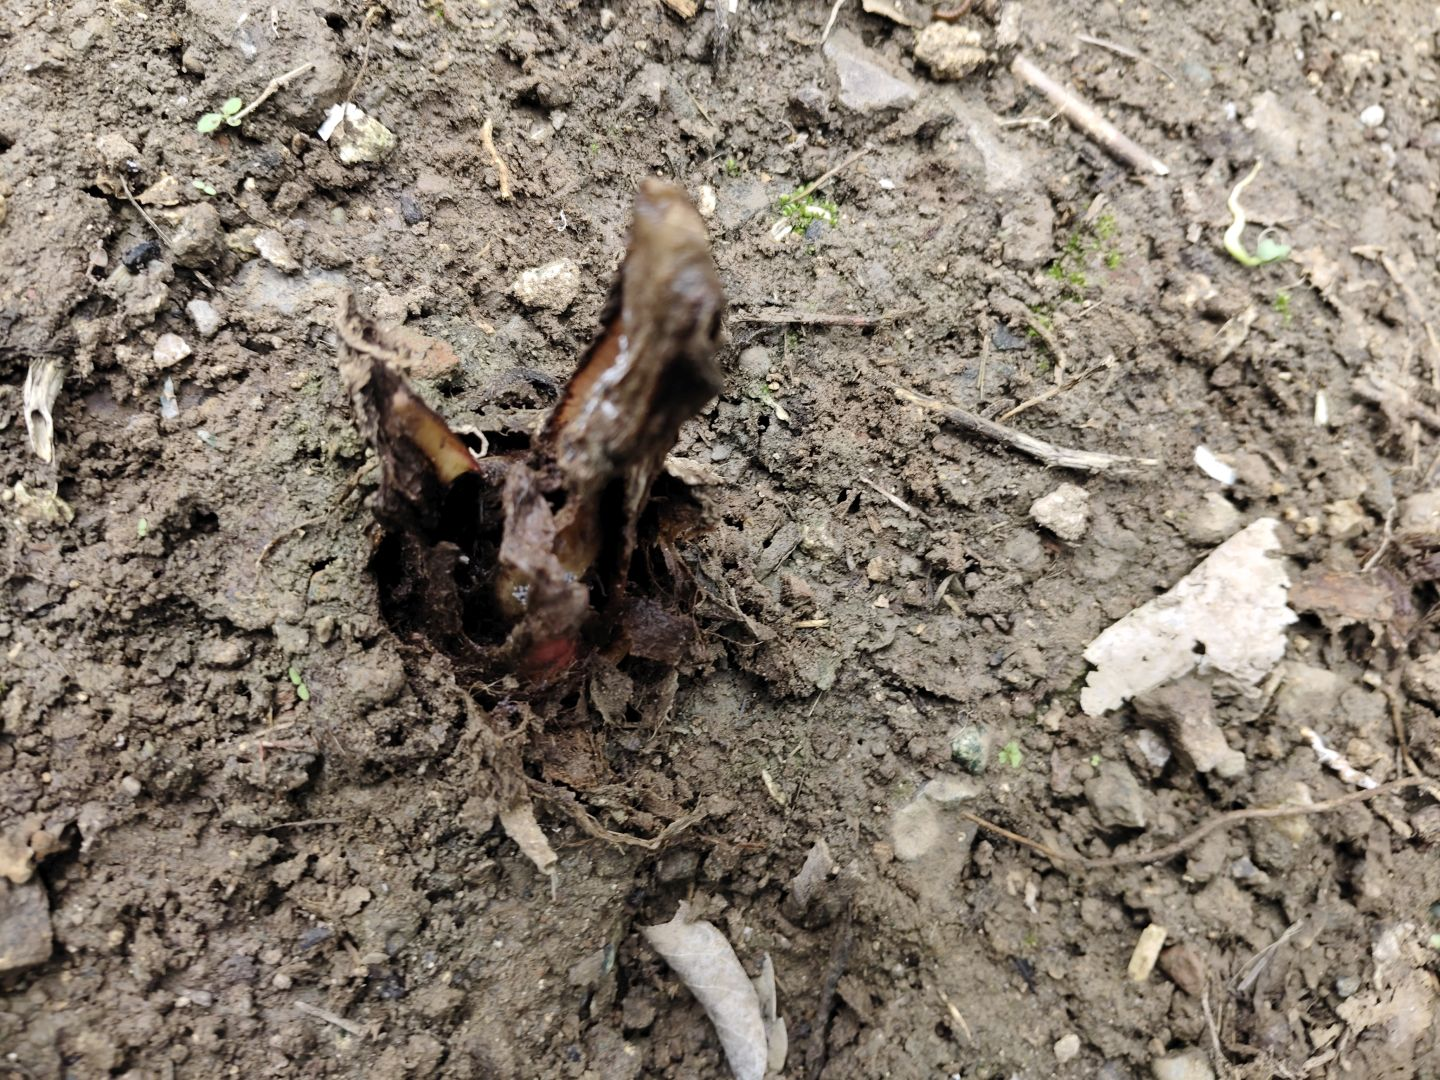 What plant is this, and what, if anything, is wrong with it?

taro, root rot
